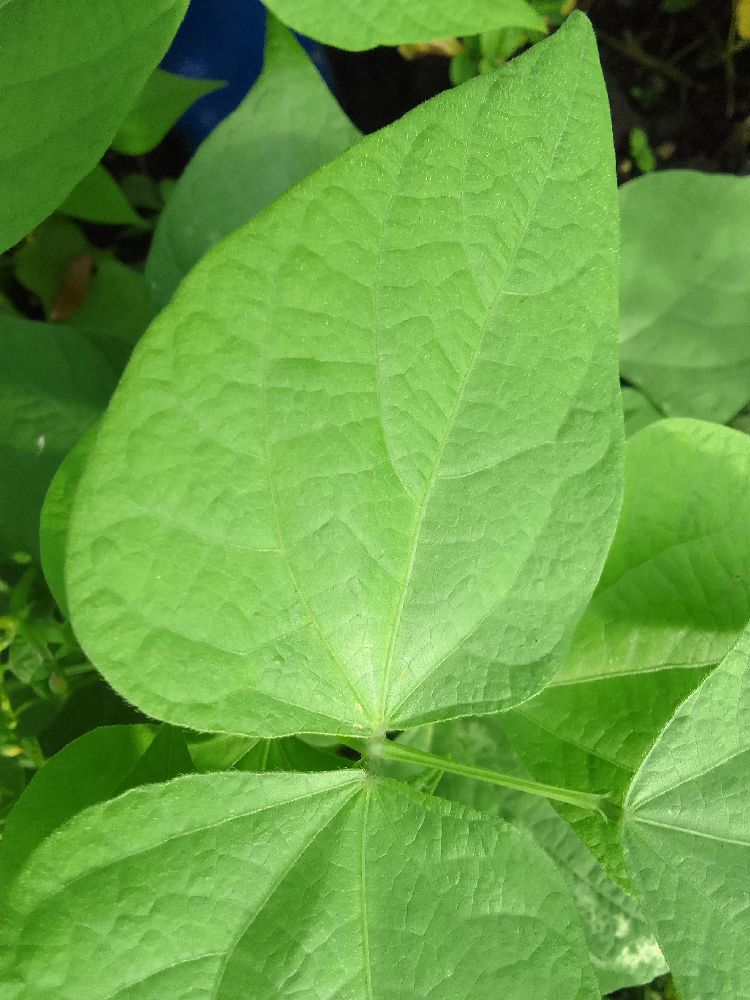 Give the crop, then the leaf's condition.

common bean, healthy
